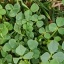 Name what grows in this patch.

unstructured weed
